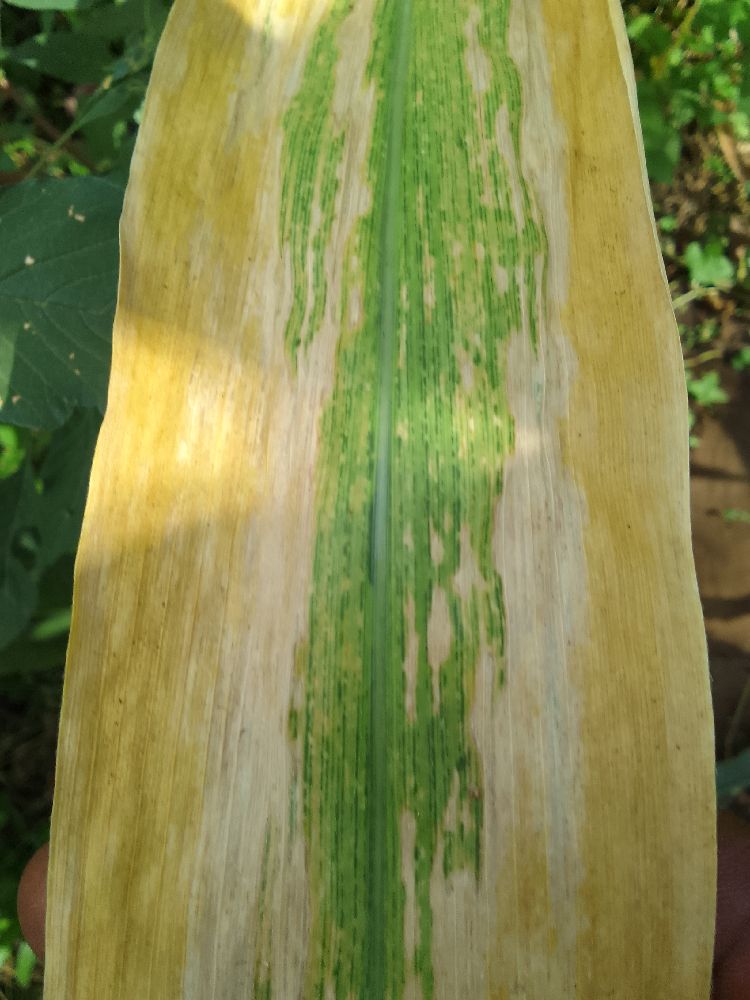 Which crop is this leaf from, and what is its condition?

maize, maize lethal necrosis
